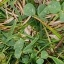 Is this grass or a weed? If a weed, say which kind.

unstructured weed
